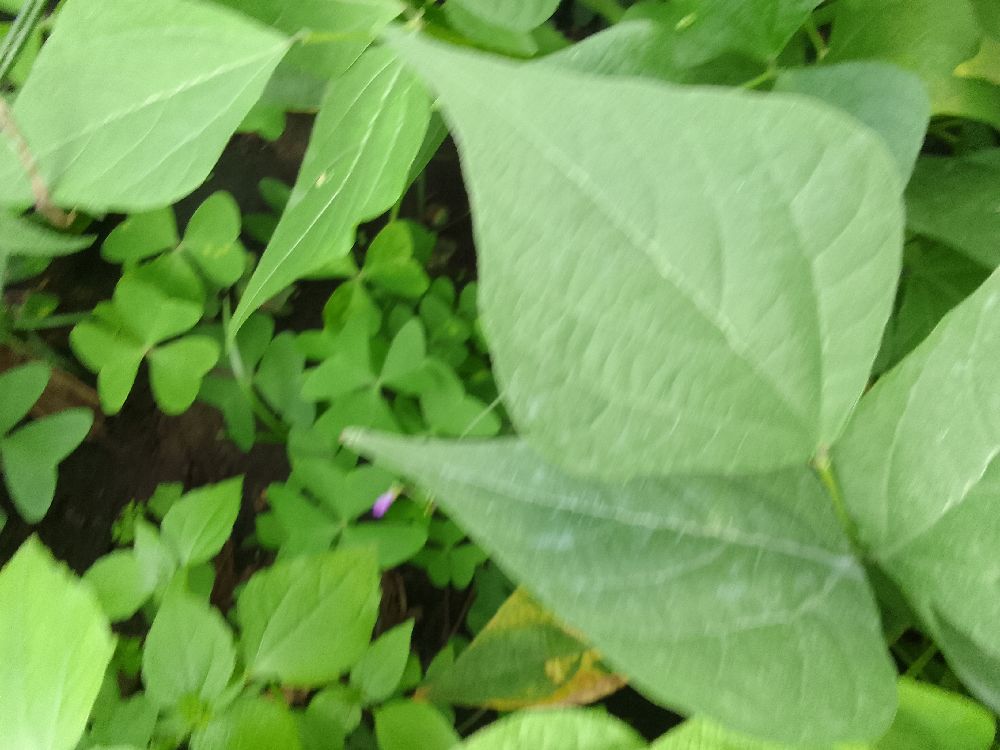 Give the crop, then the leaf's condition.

common bean, healthy
